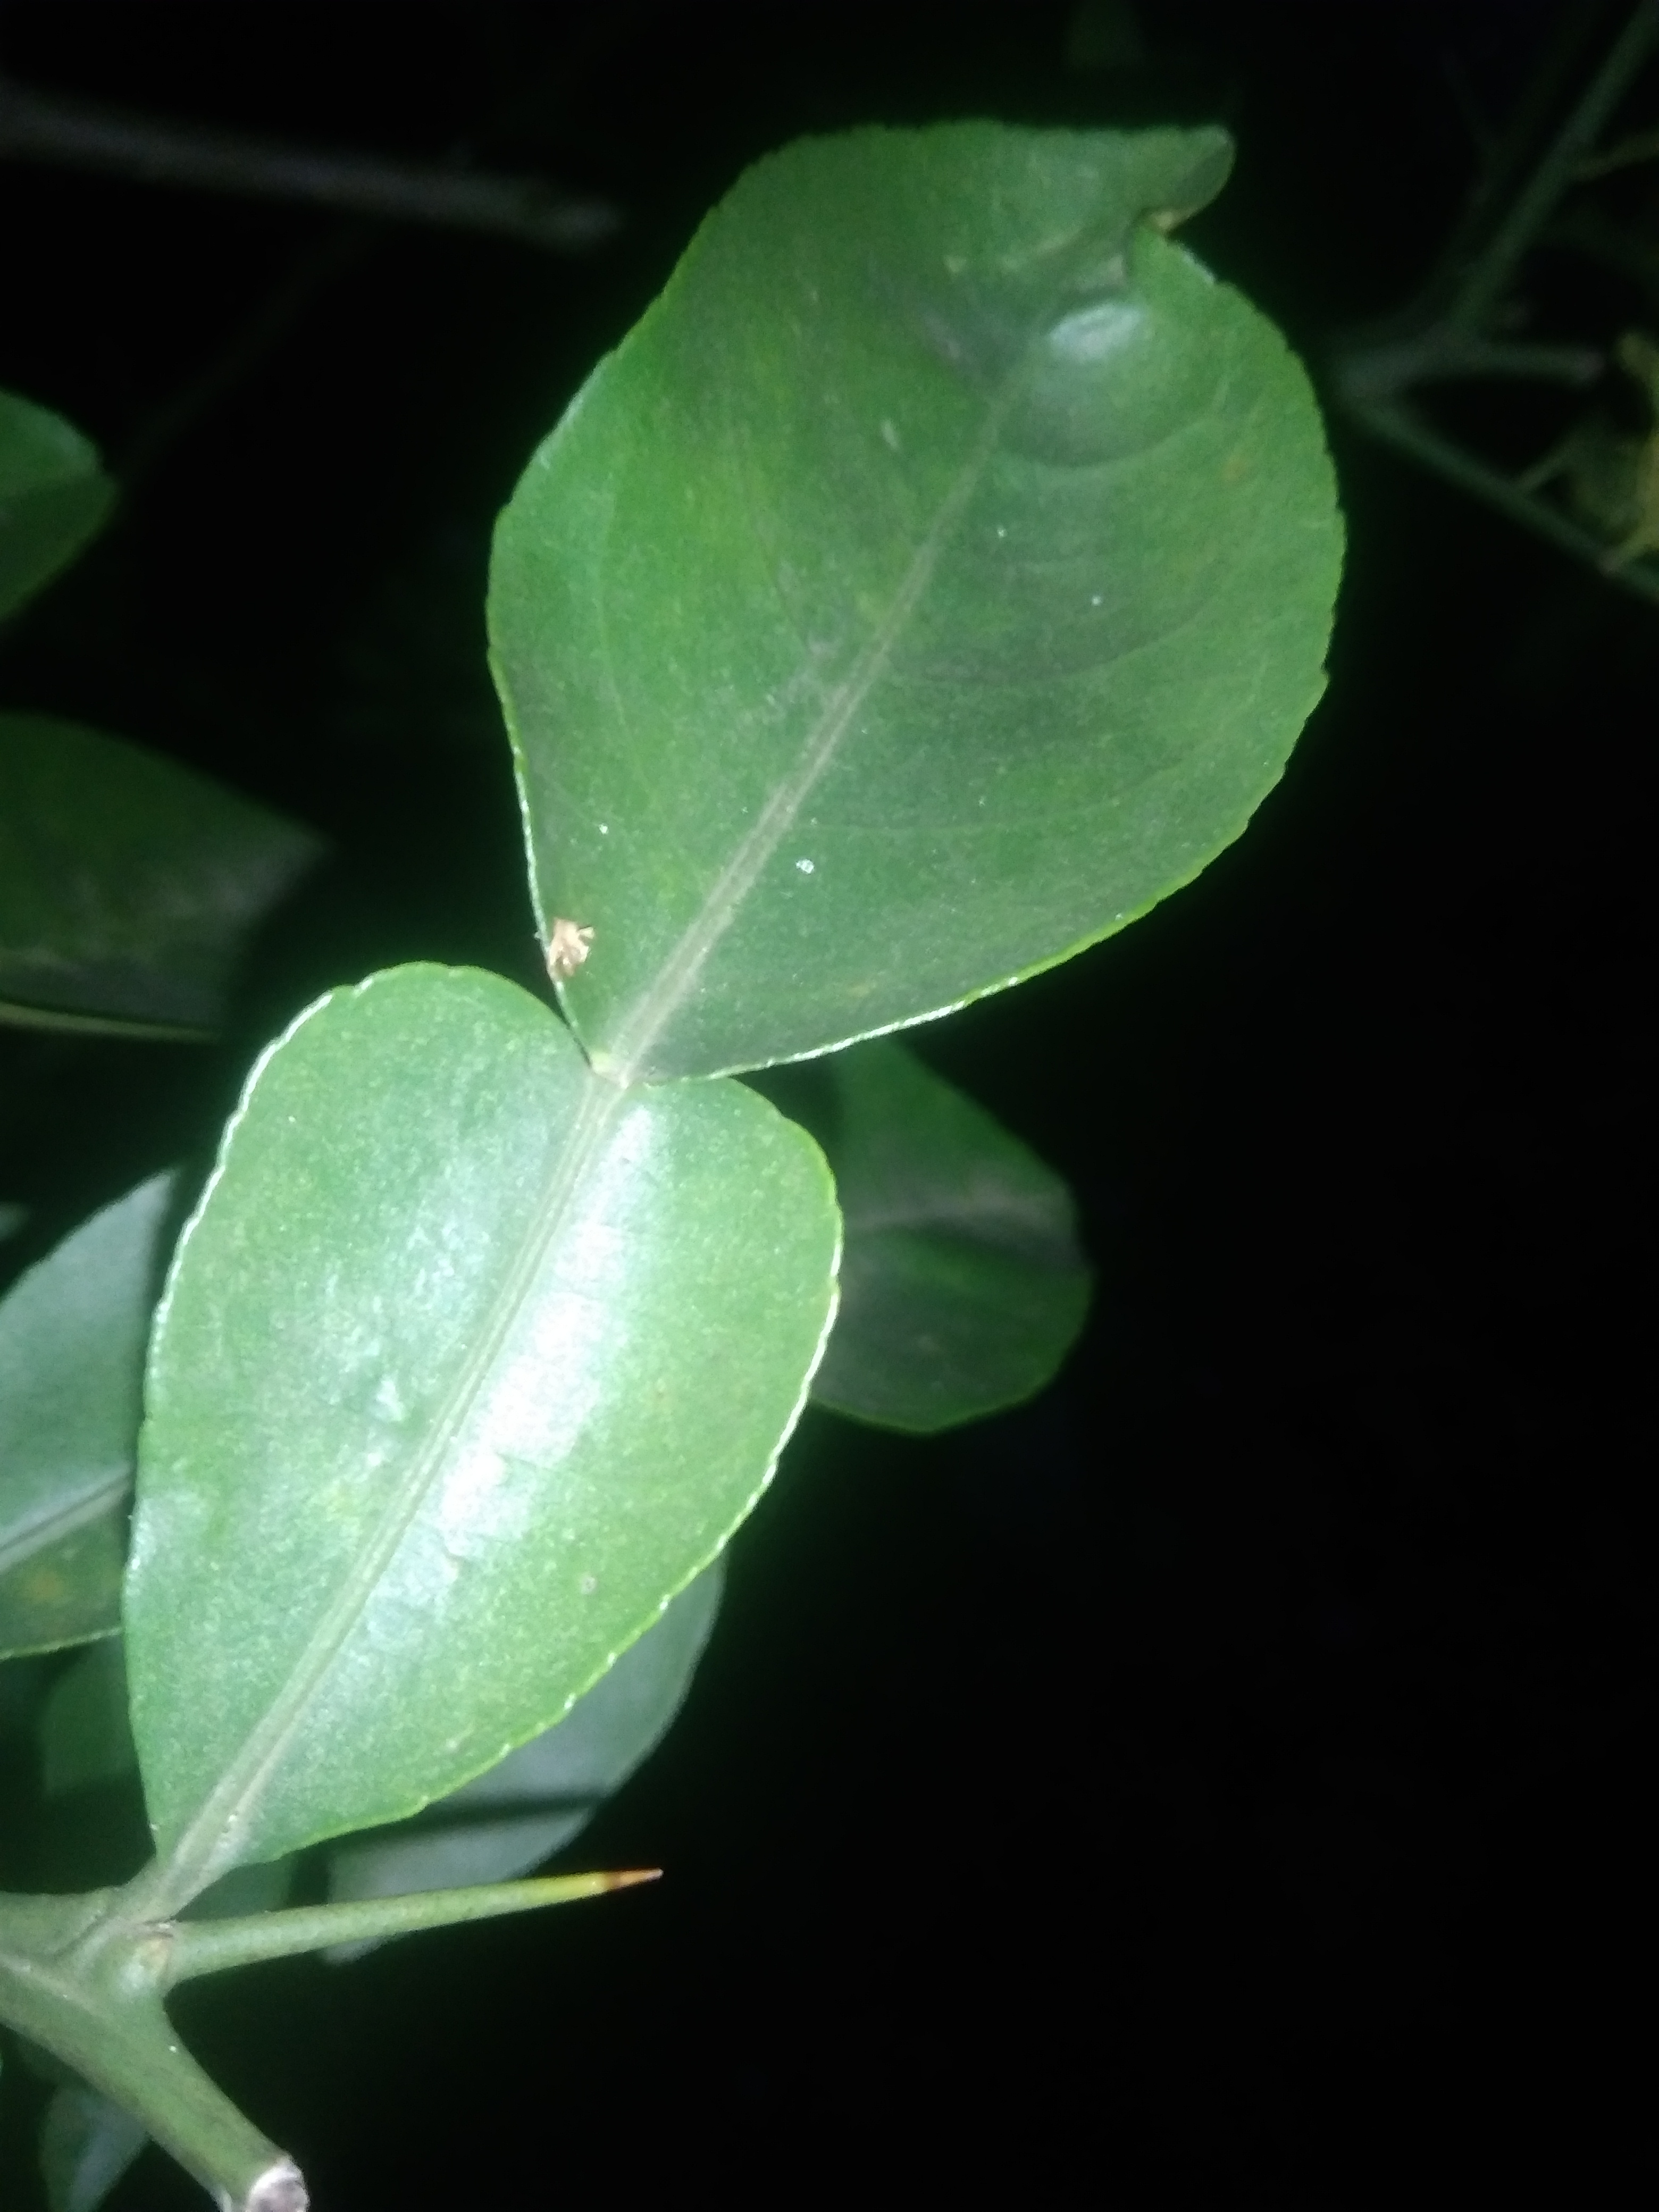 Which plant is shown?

lemon
